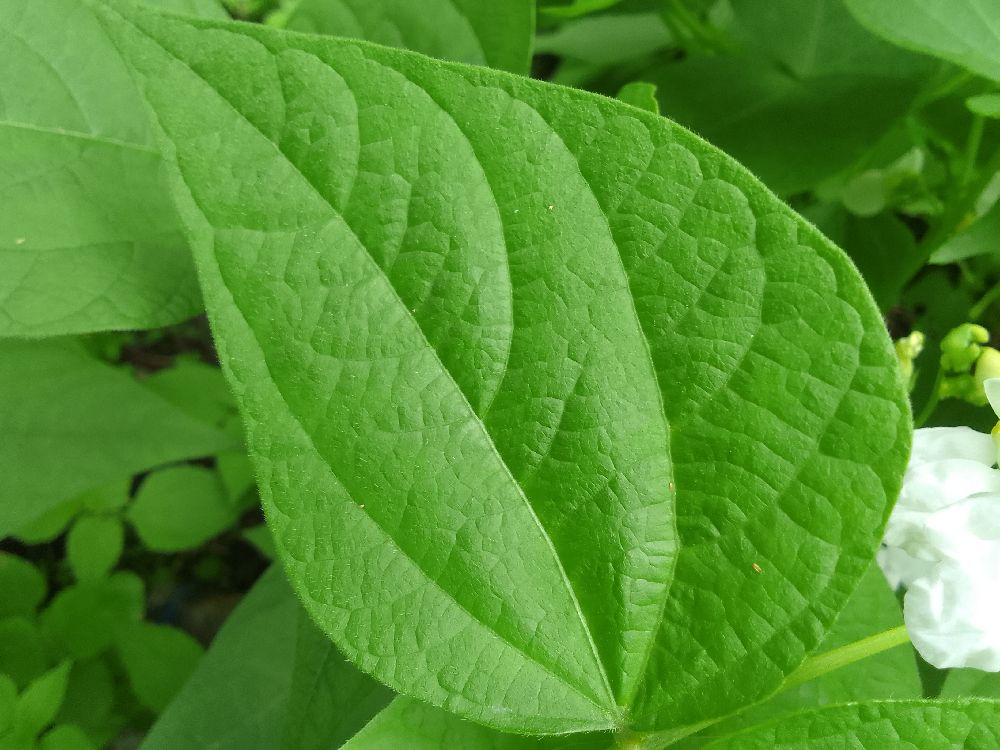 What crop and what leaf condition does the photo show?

common bean, healthy
